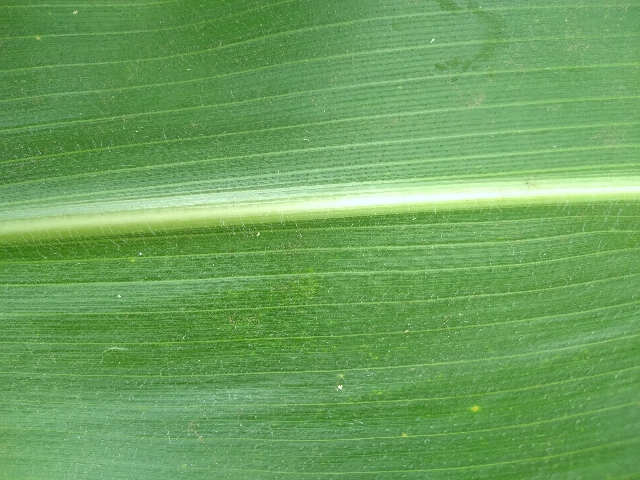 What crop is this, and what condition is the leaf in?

maize, healthy
